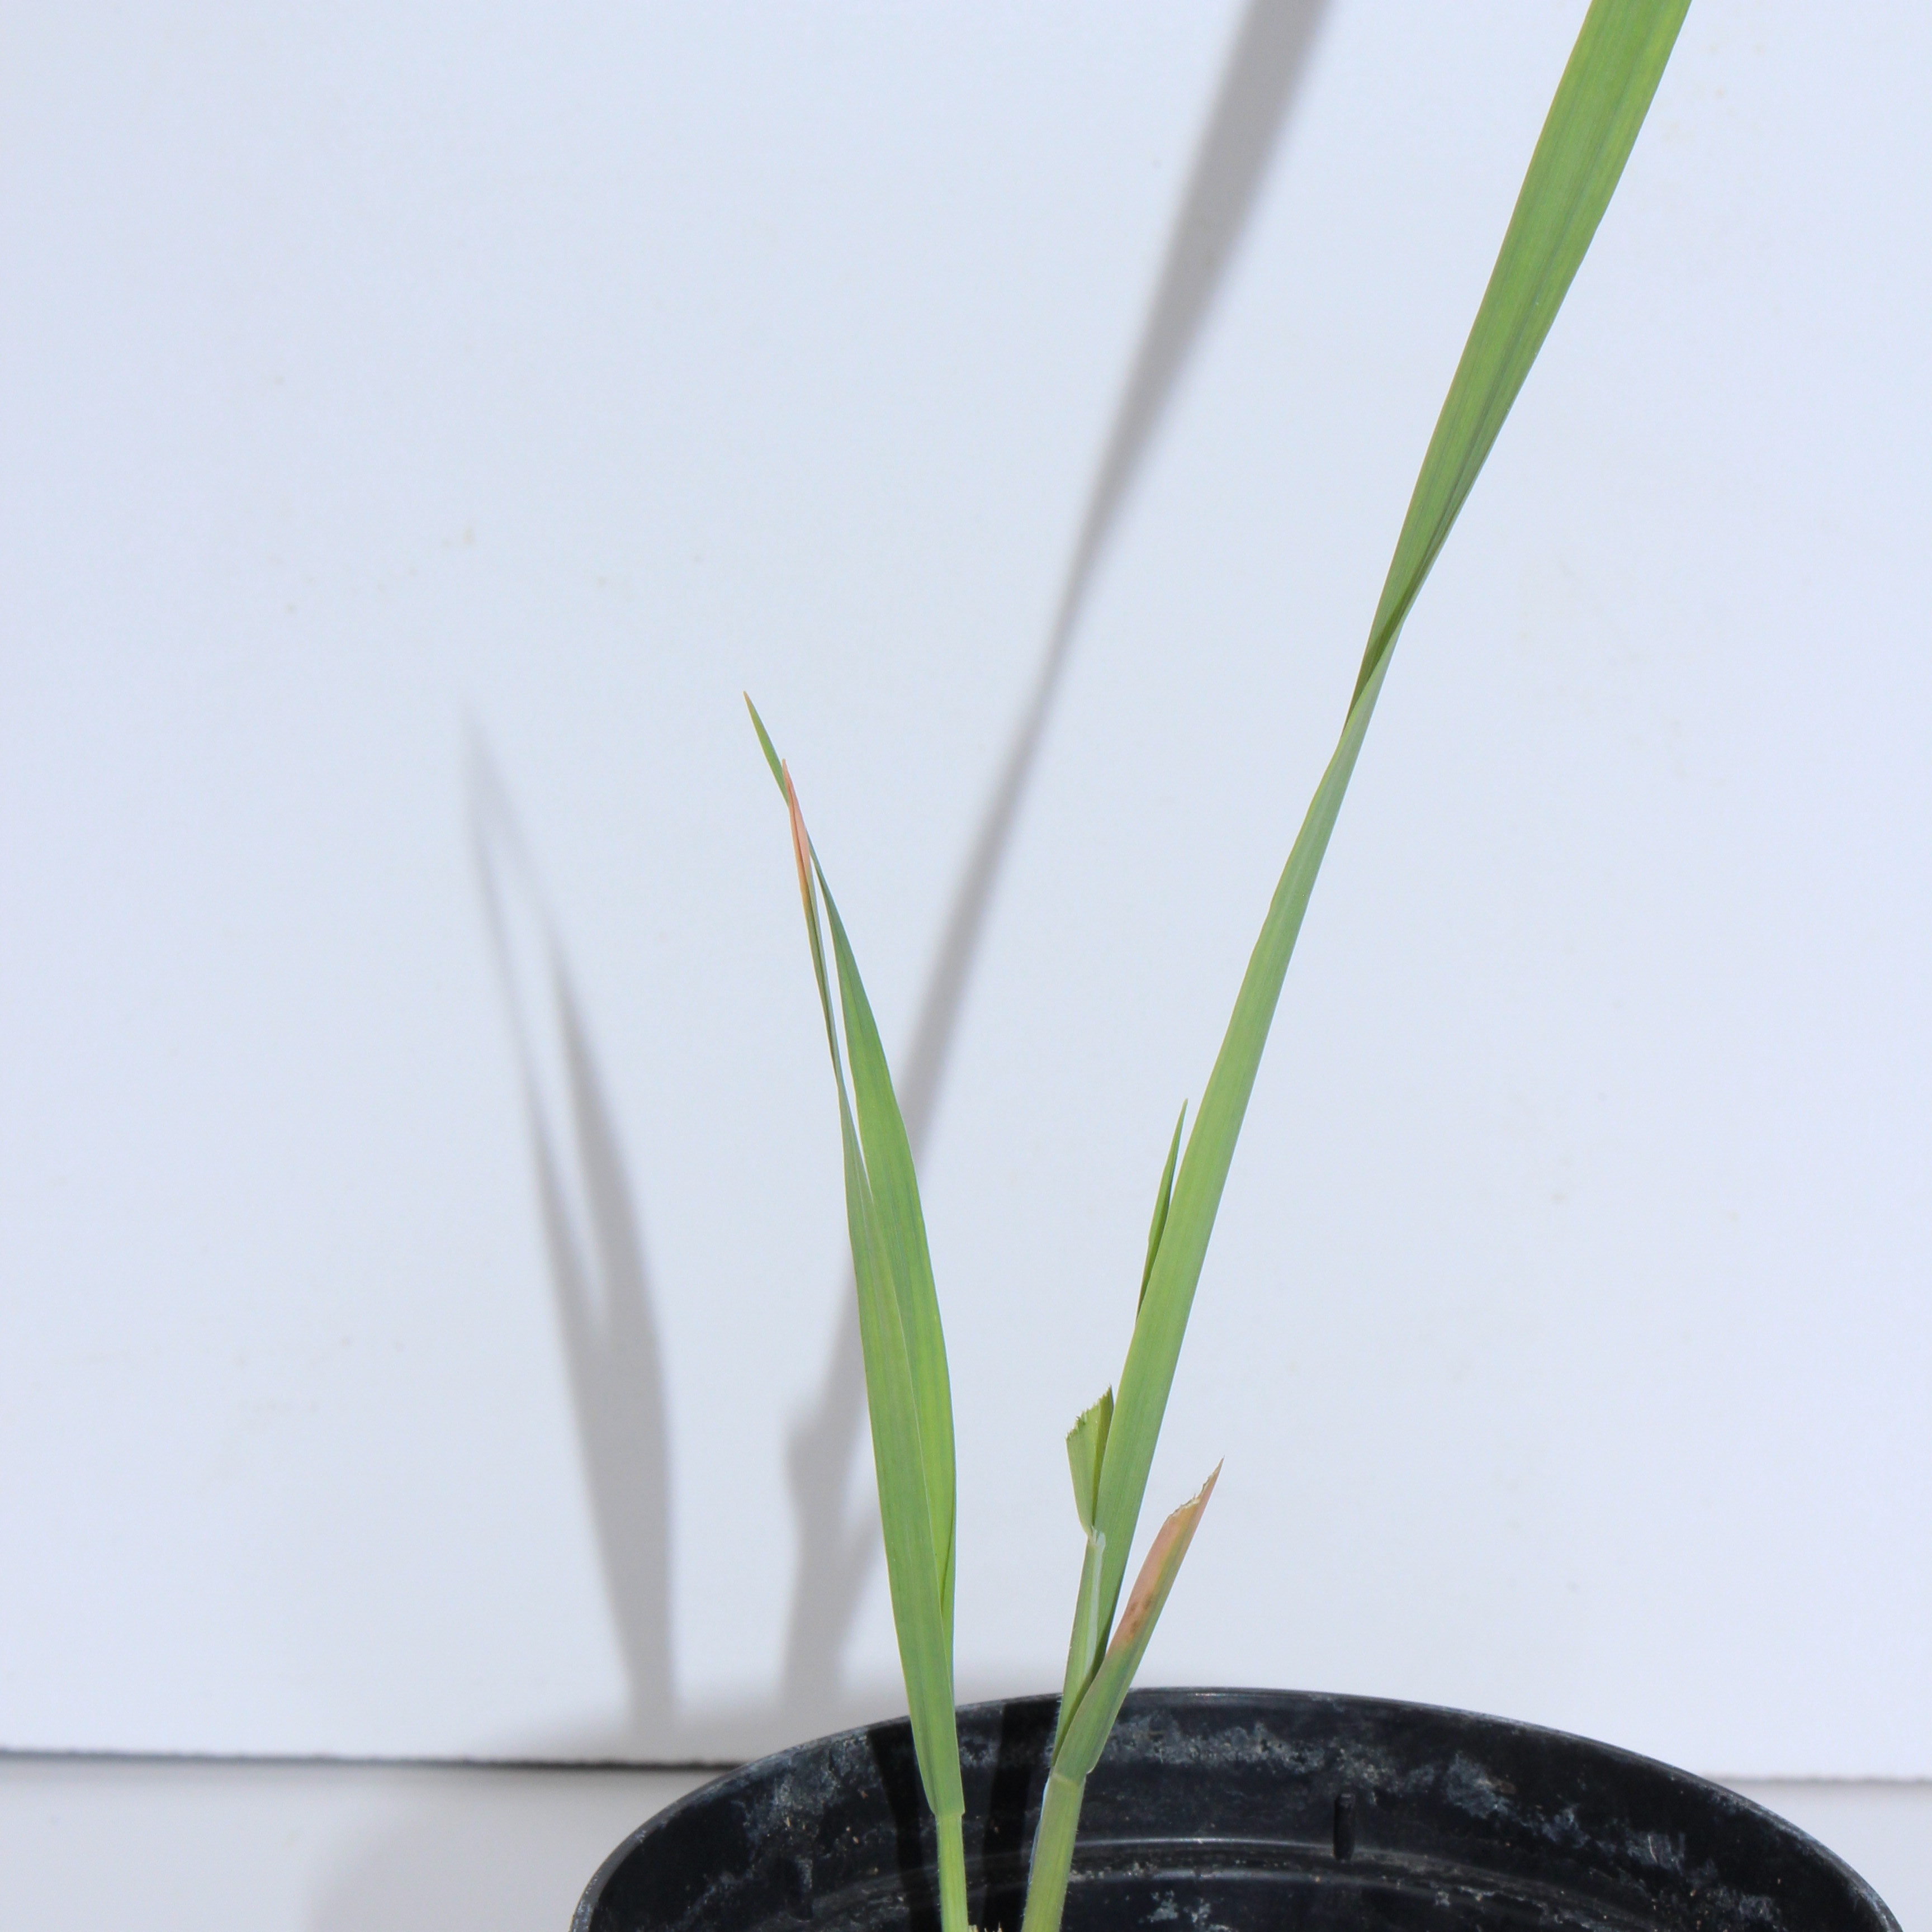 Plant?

Avena sterilis
